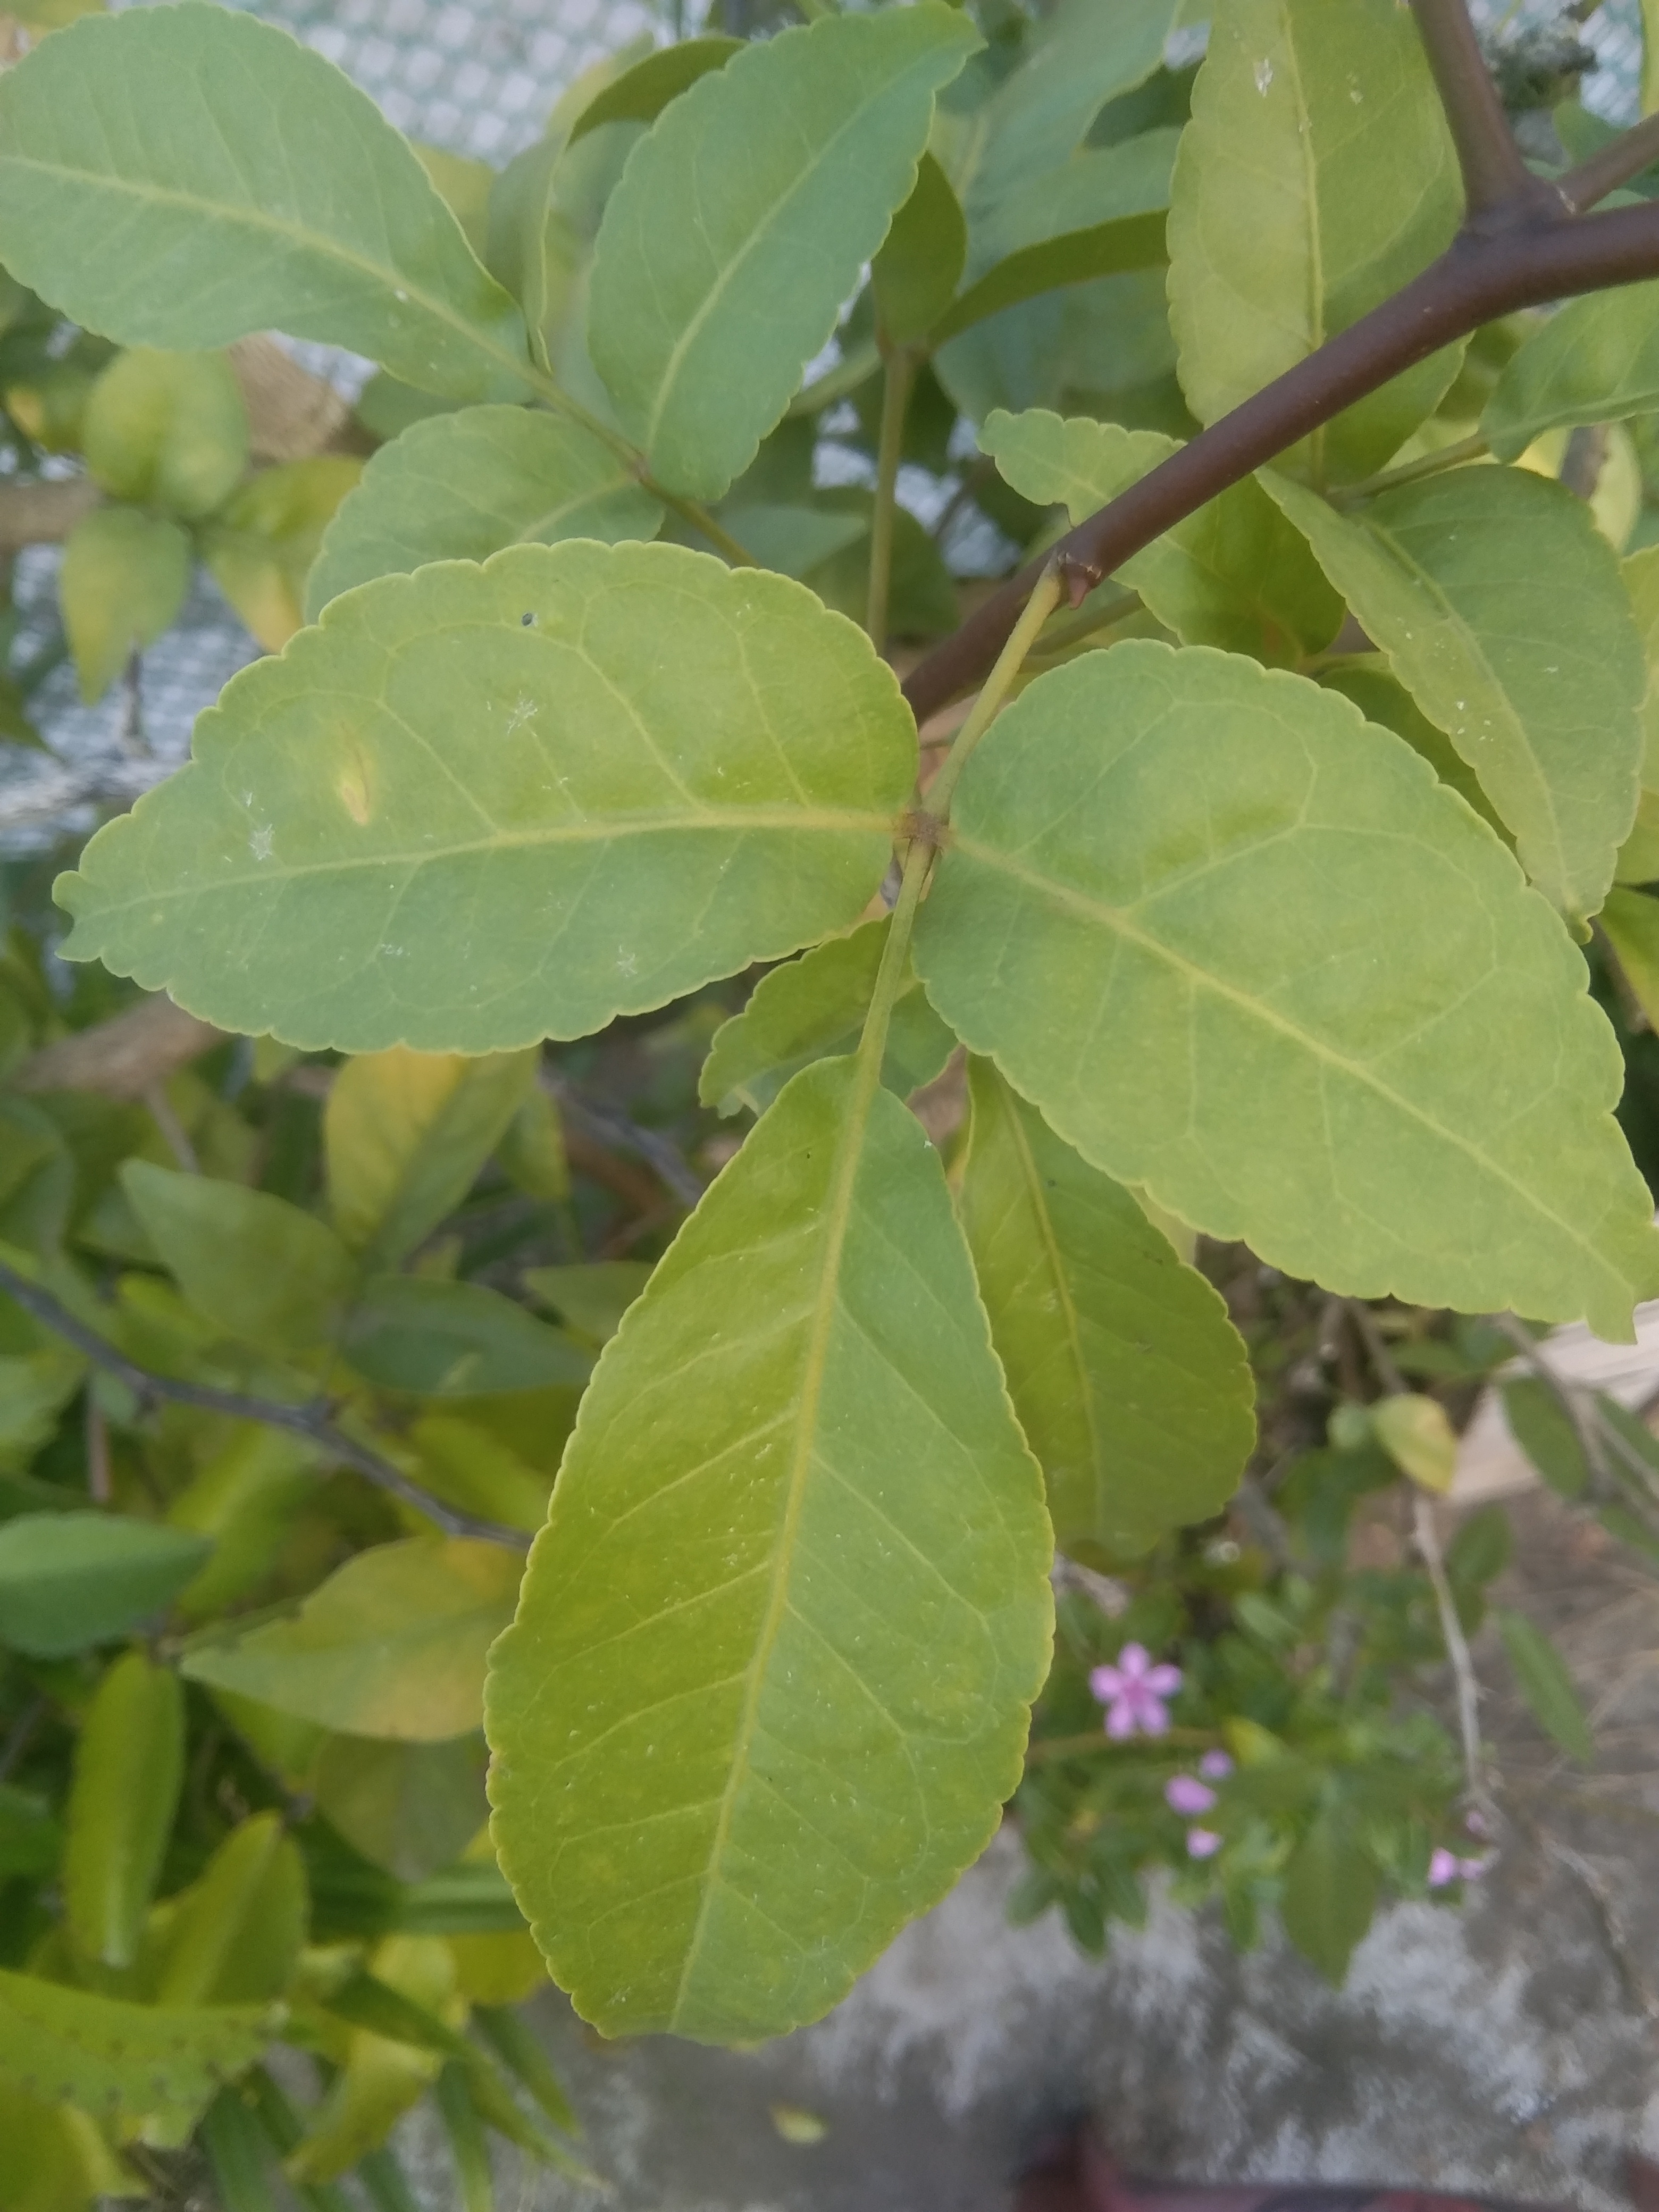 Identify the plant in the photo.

wood apple
